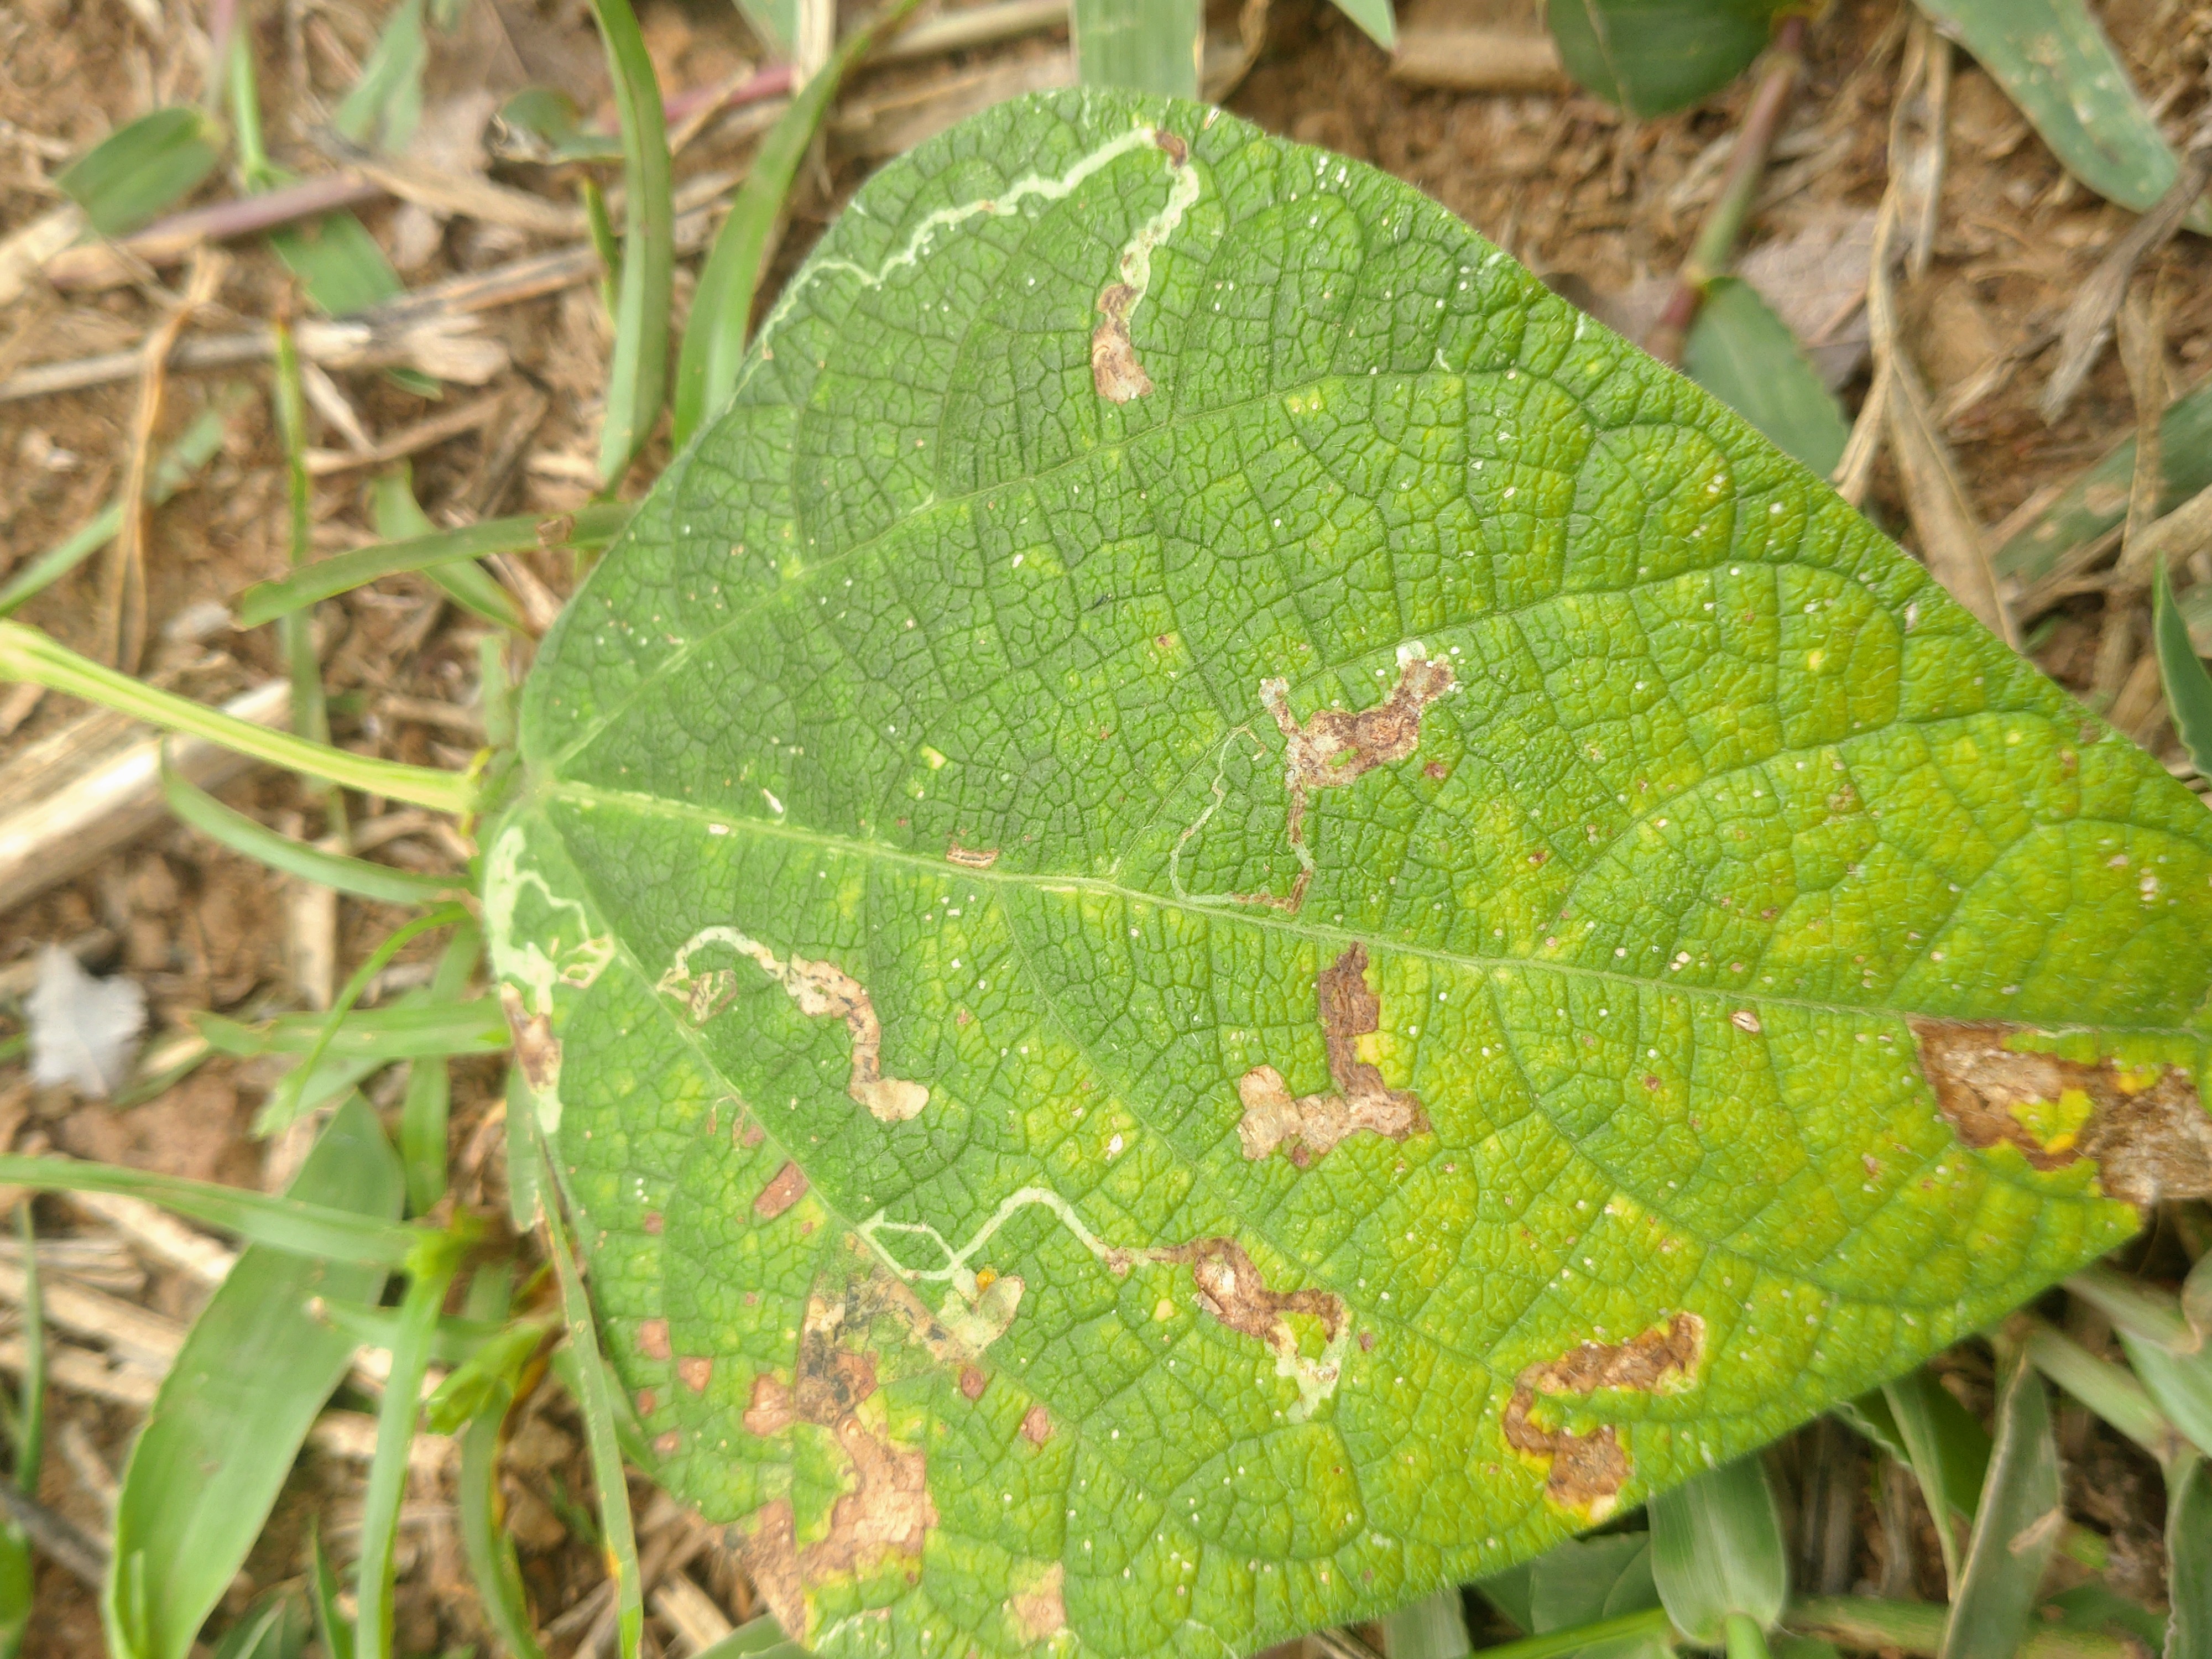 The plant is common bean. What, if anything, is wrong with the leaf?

rust
